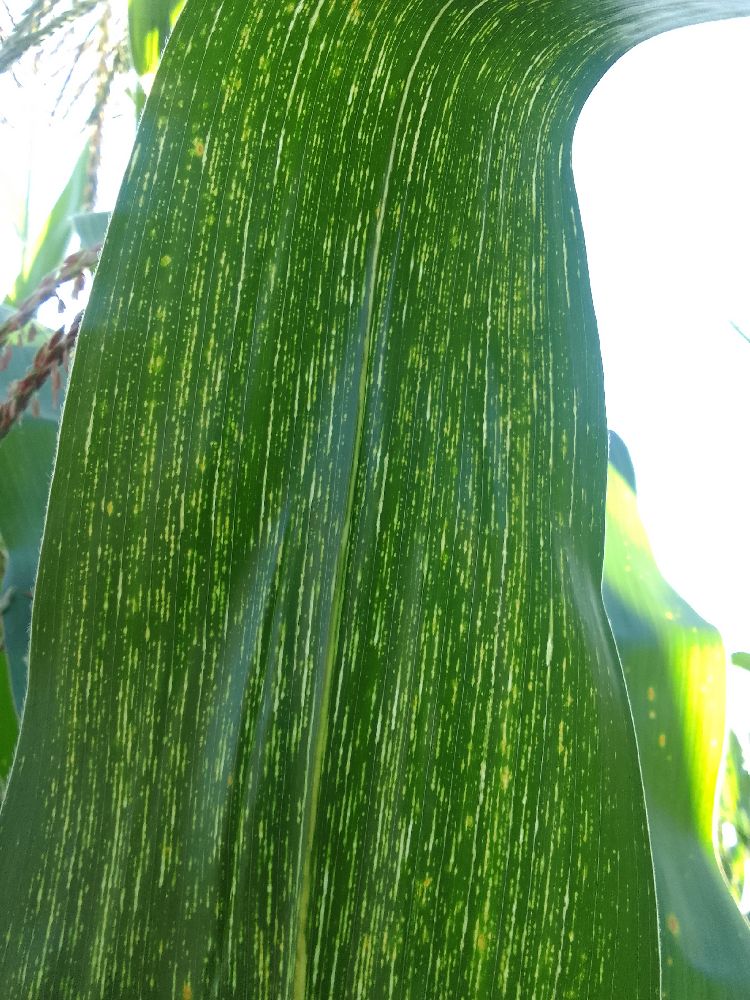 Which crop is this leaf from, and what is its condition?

maize, maize streak virus
